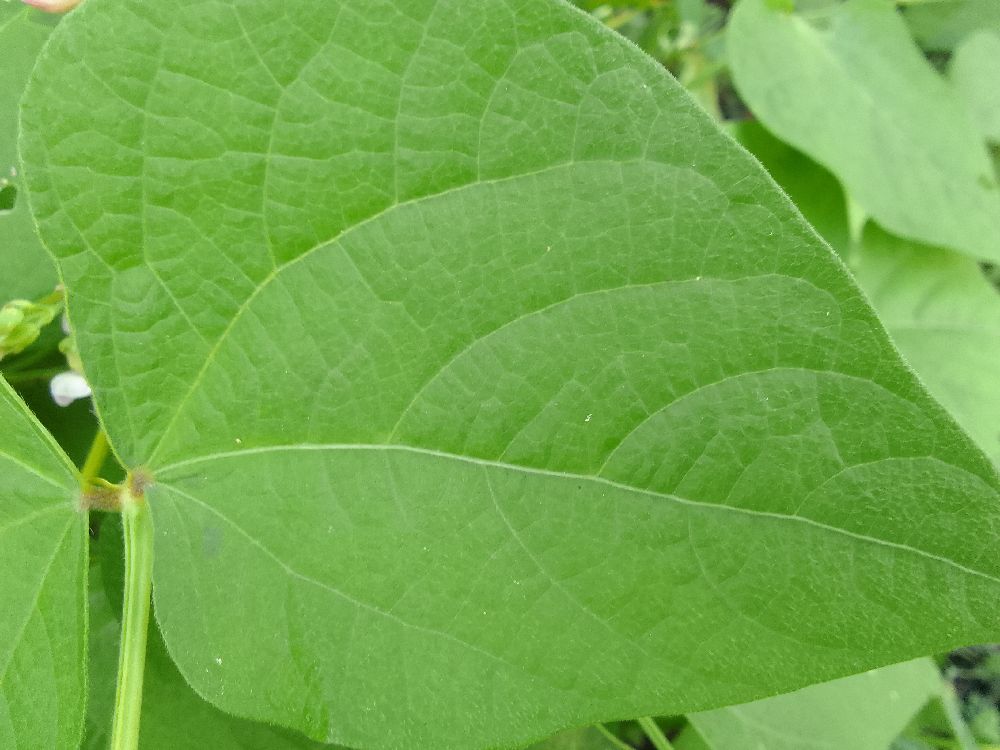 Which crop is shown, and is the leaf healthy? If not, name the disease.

common bean, healthy
